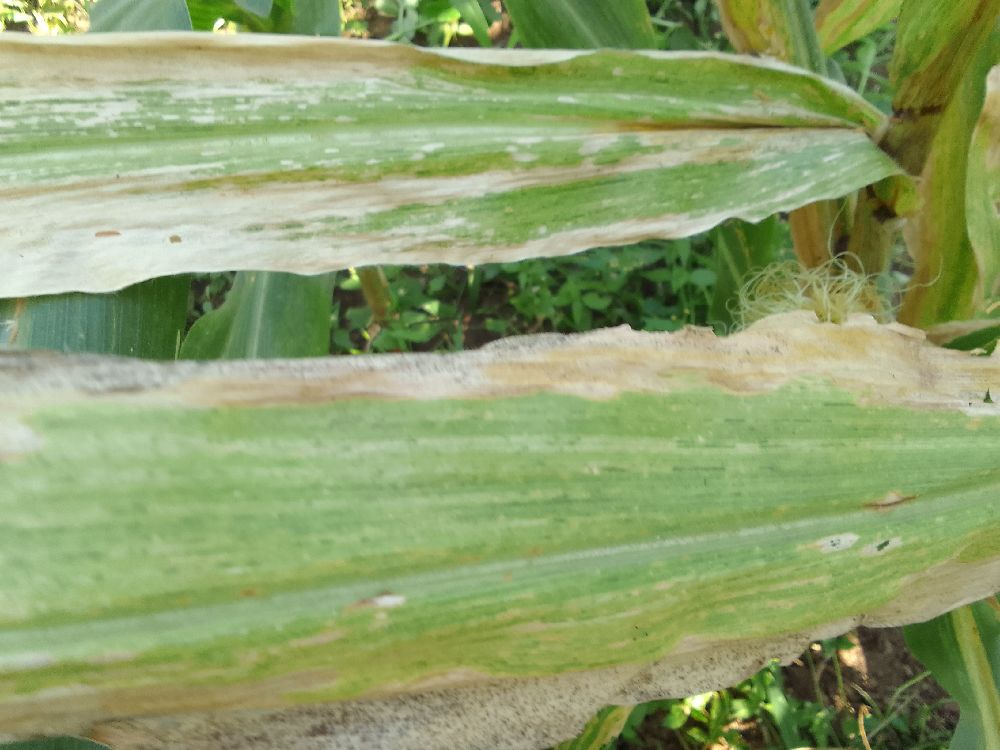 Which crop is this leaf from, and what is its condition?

maize, maize lethal necrosis
